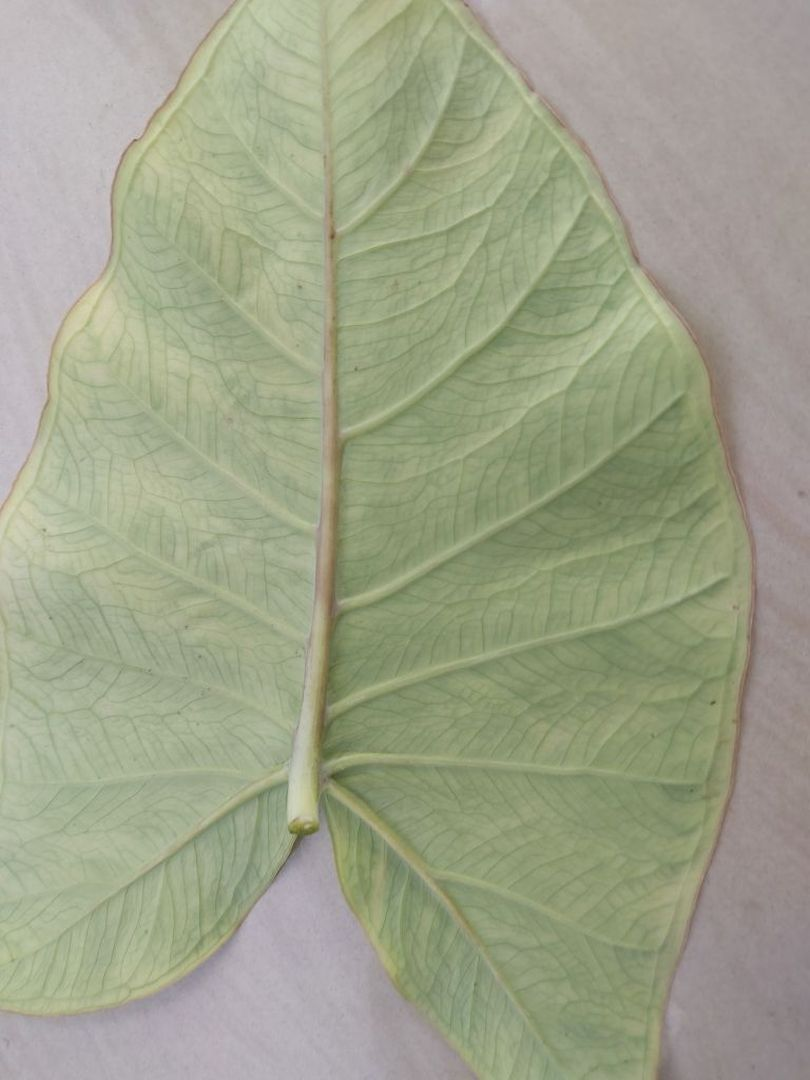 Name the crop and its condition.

taro, mosaic
